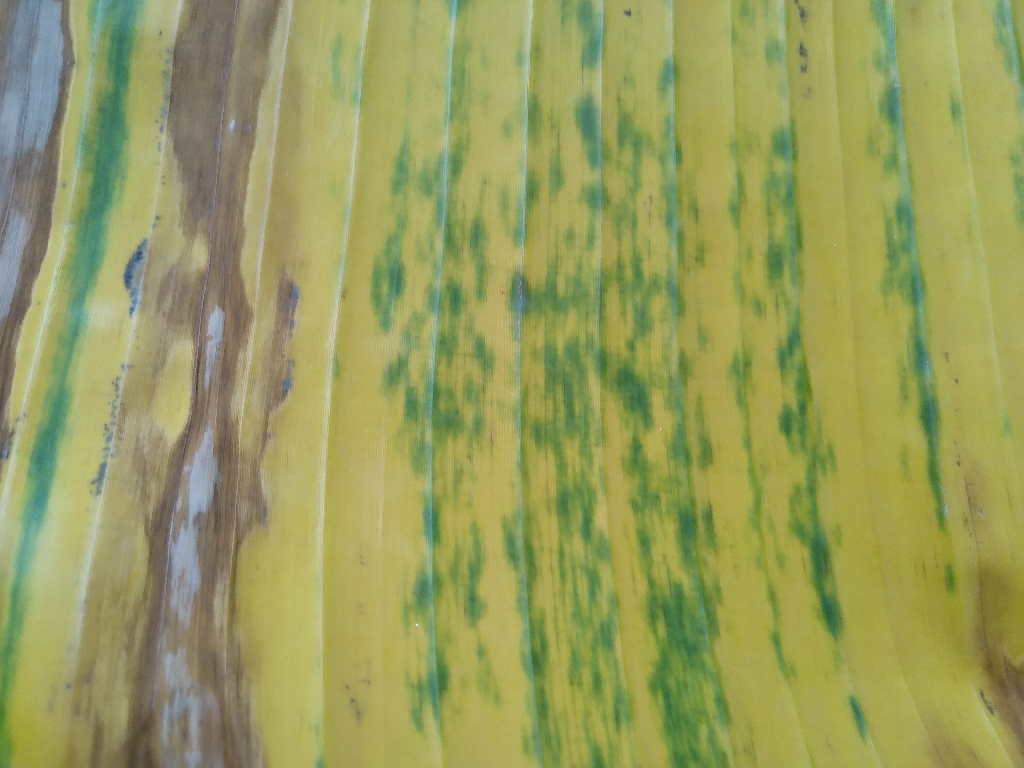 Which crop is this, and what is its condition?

banana, fusarium wilt race 1
